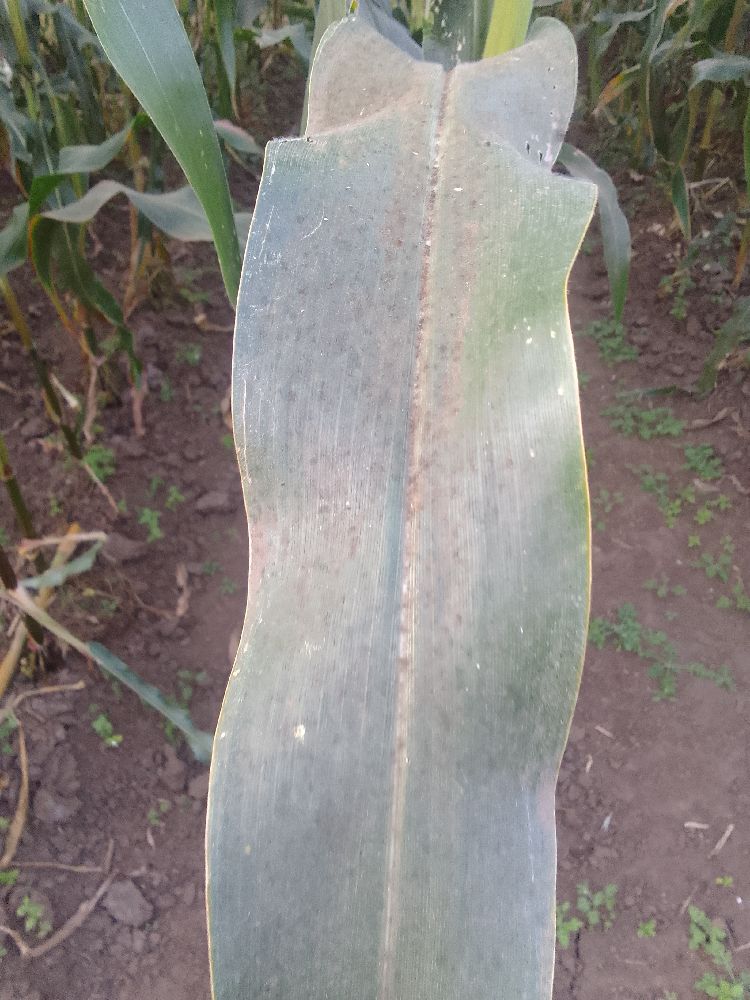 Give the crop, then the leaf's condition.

maize, healthy
